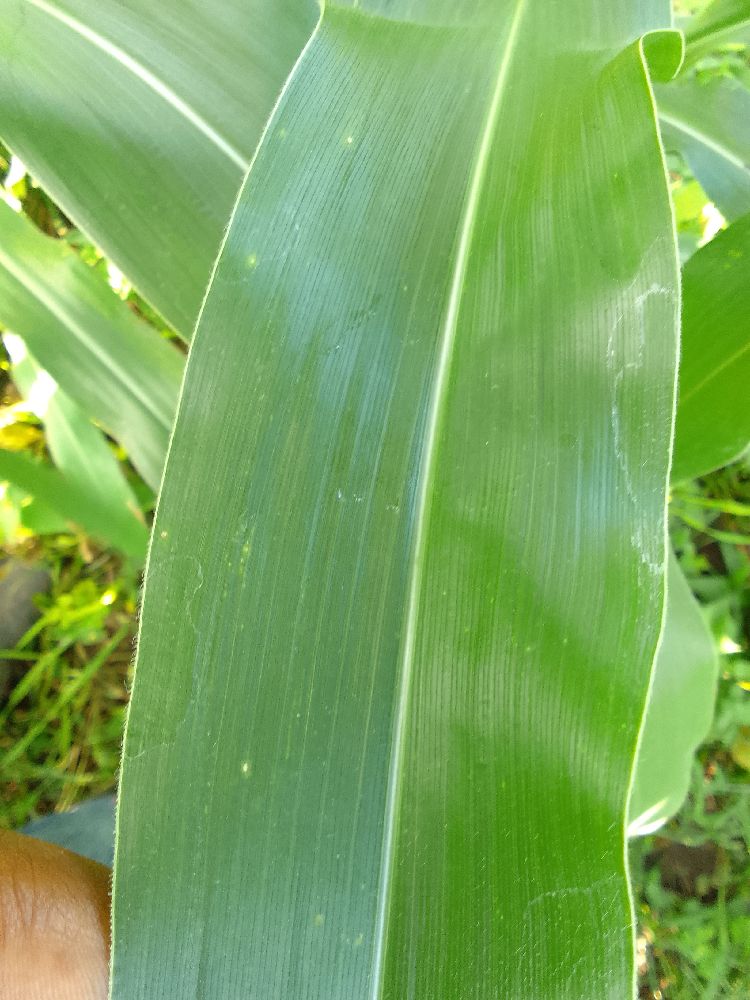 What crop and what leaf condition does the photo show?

maize, healthy
